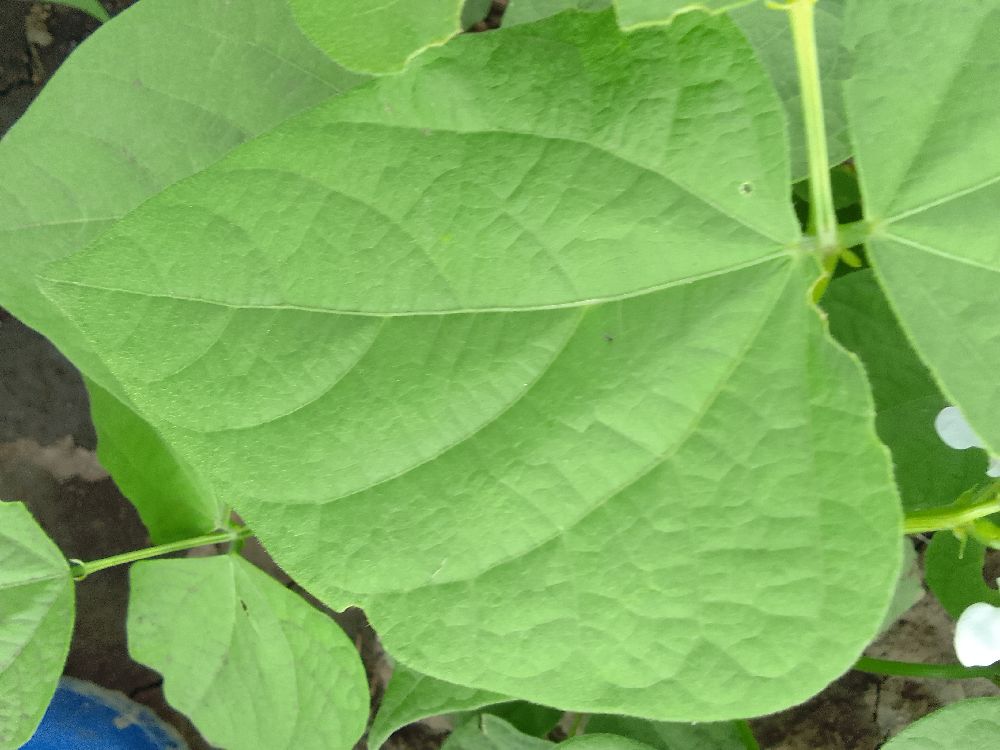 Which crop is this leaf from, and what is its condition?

common bean, healthy
